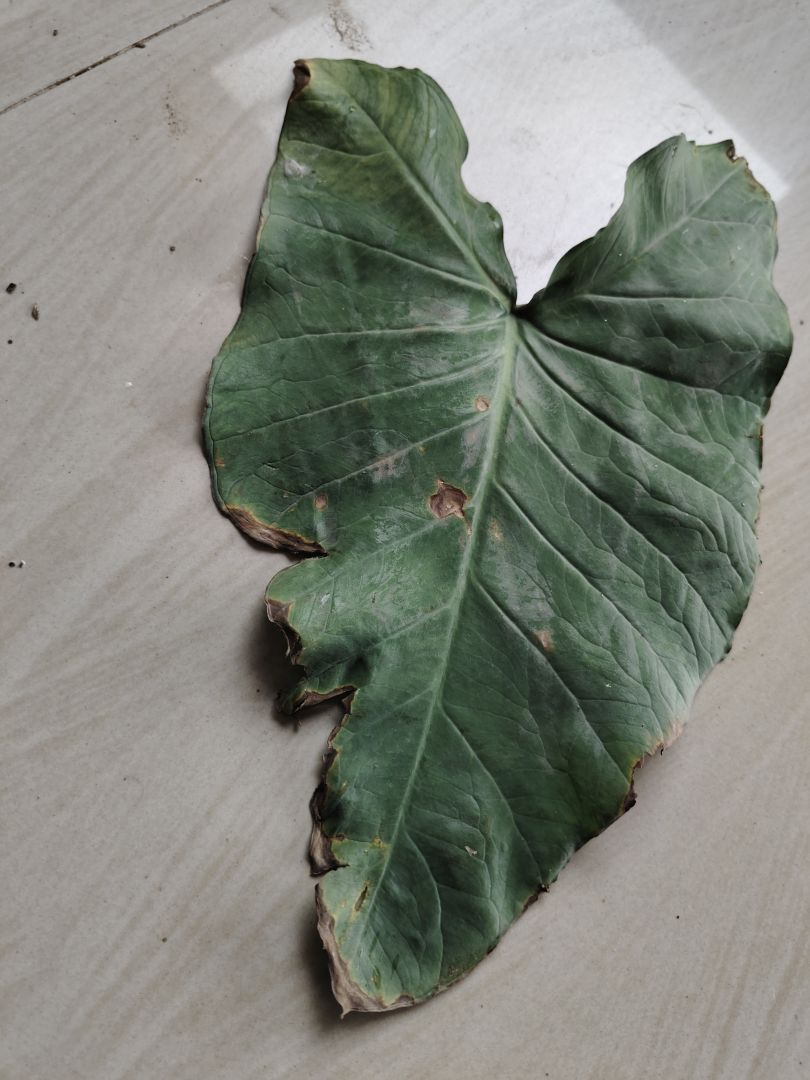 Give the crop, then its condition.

taro, leaf blight
